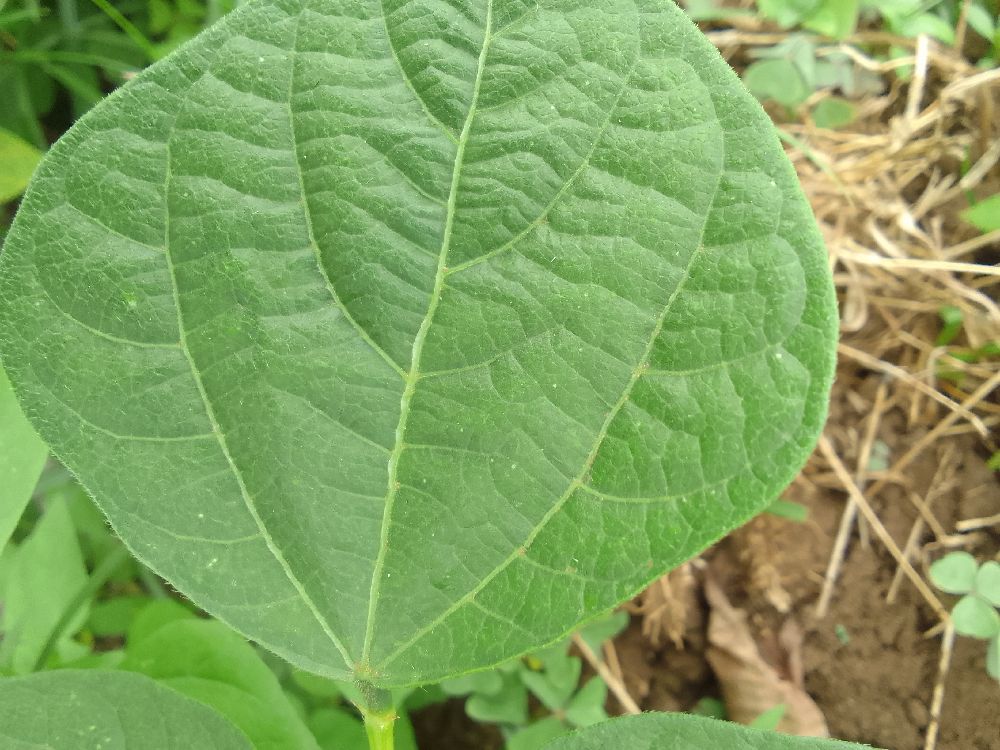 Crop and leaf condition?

common bean, healthy
